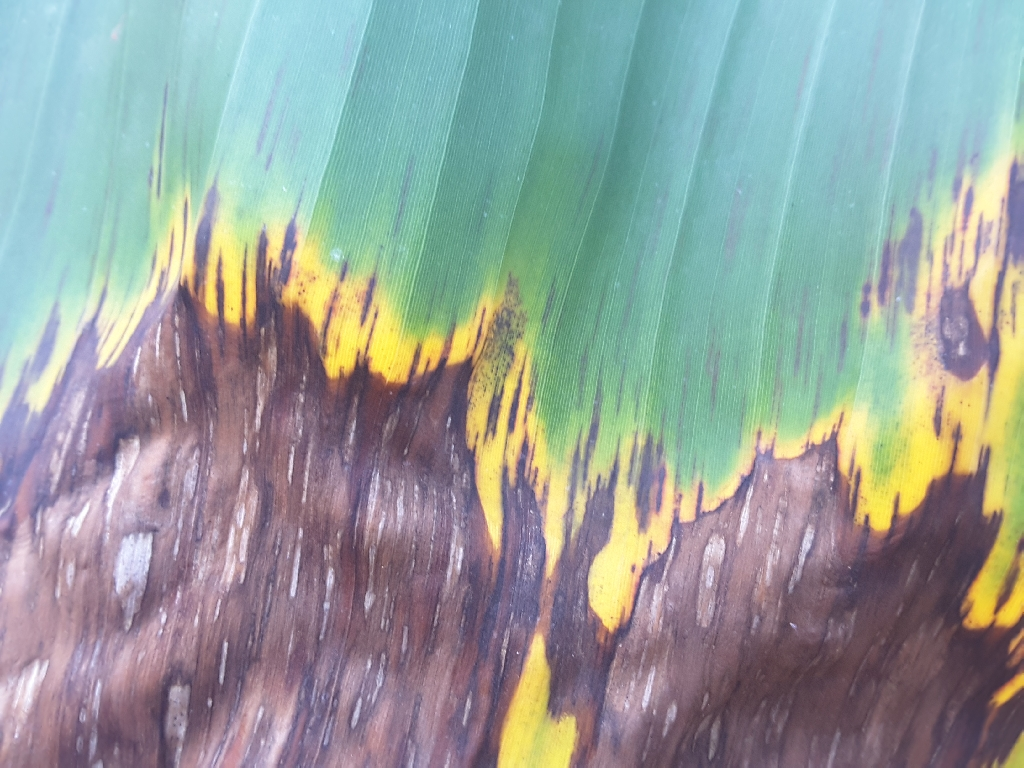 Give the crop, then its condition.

banana, black sigatoka
